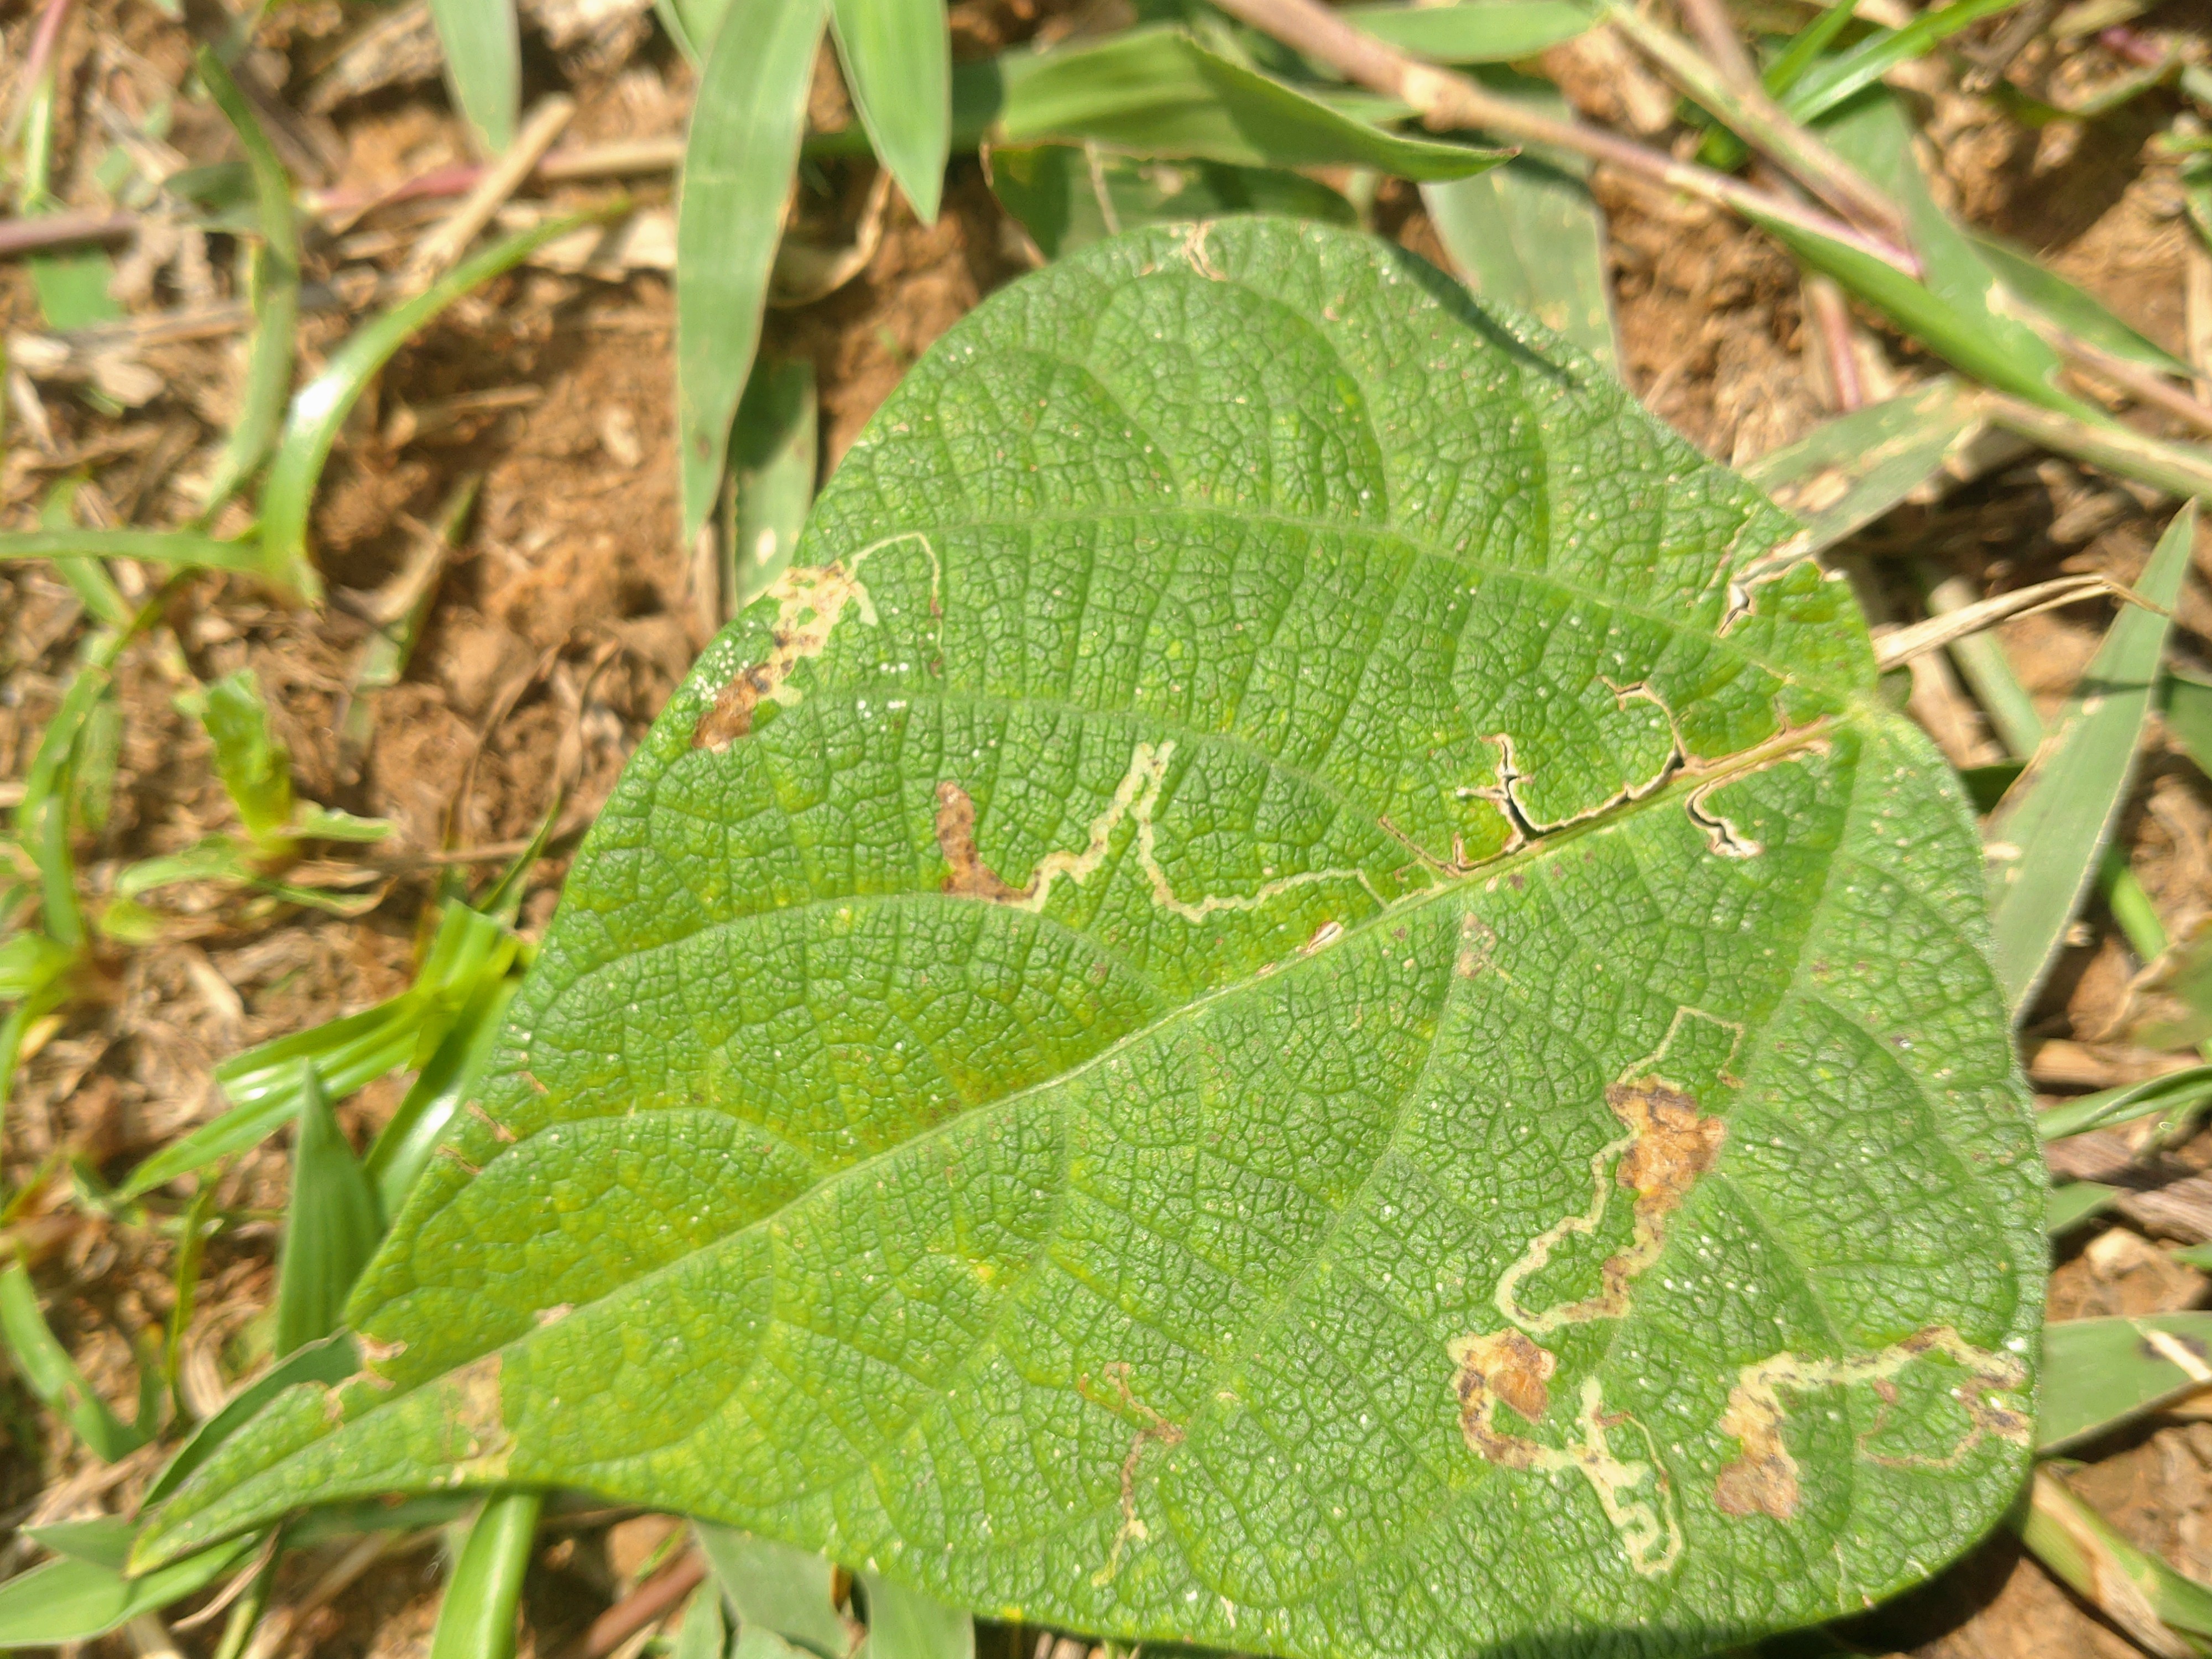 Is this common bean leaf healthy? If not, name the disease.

anthracnose
